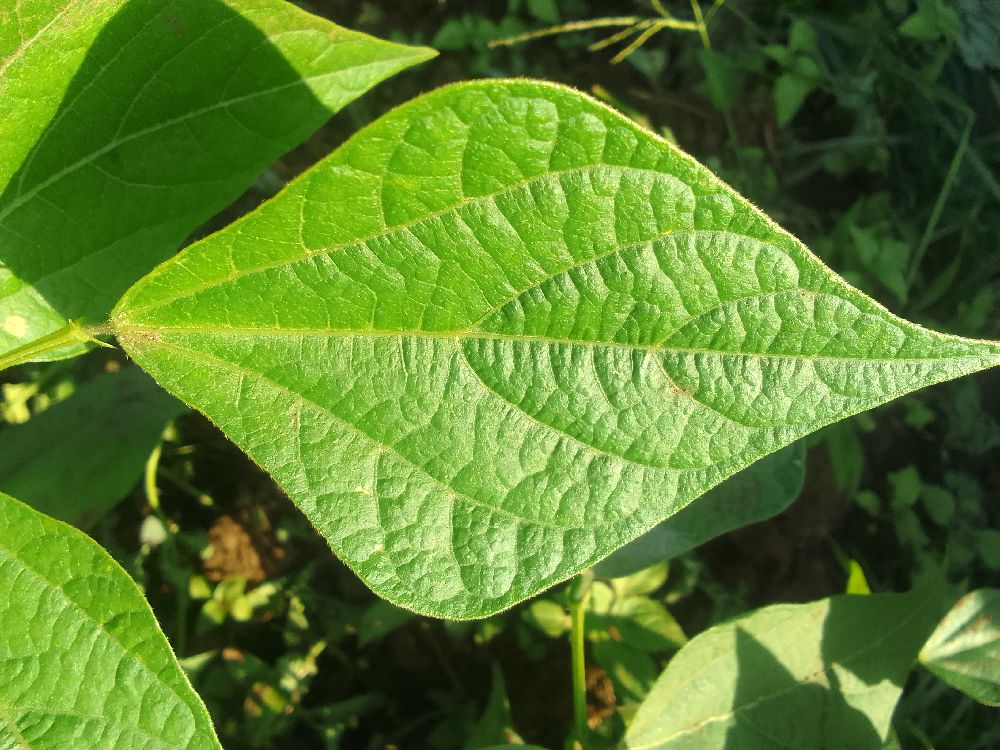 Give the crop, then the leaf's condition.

common bean, healthy
